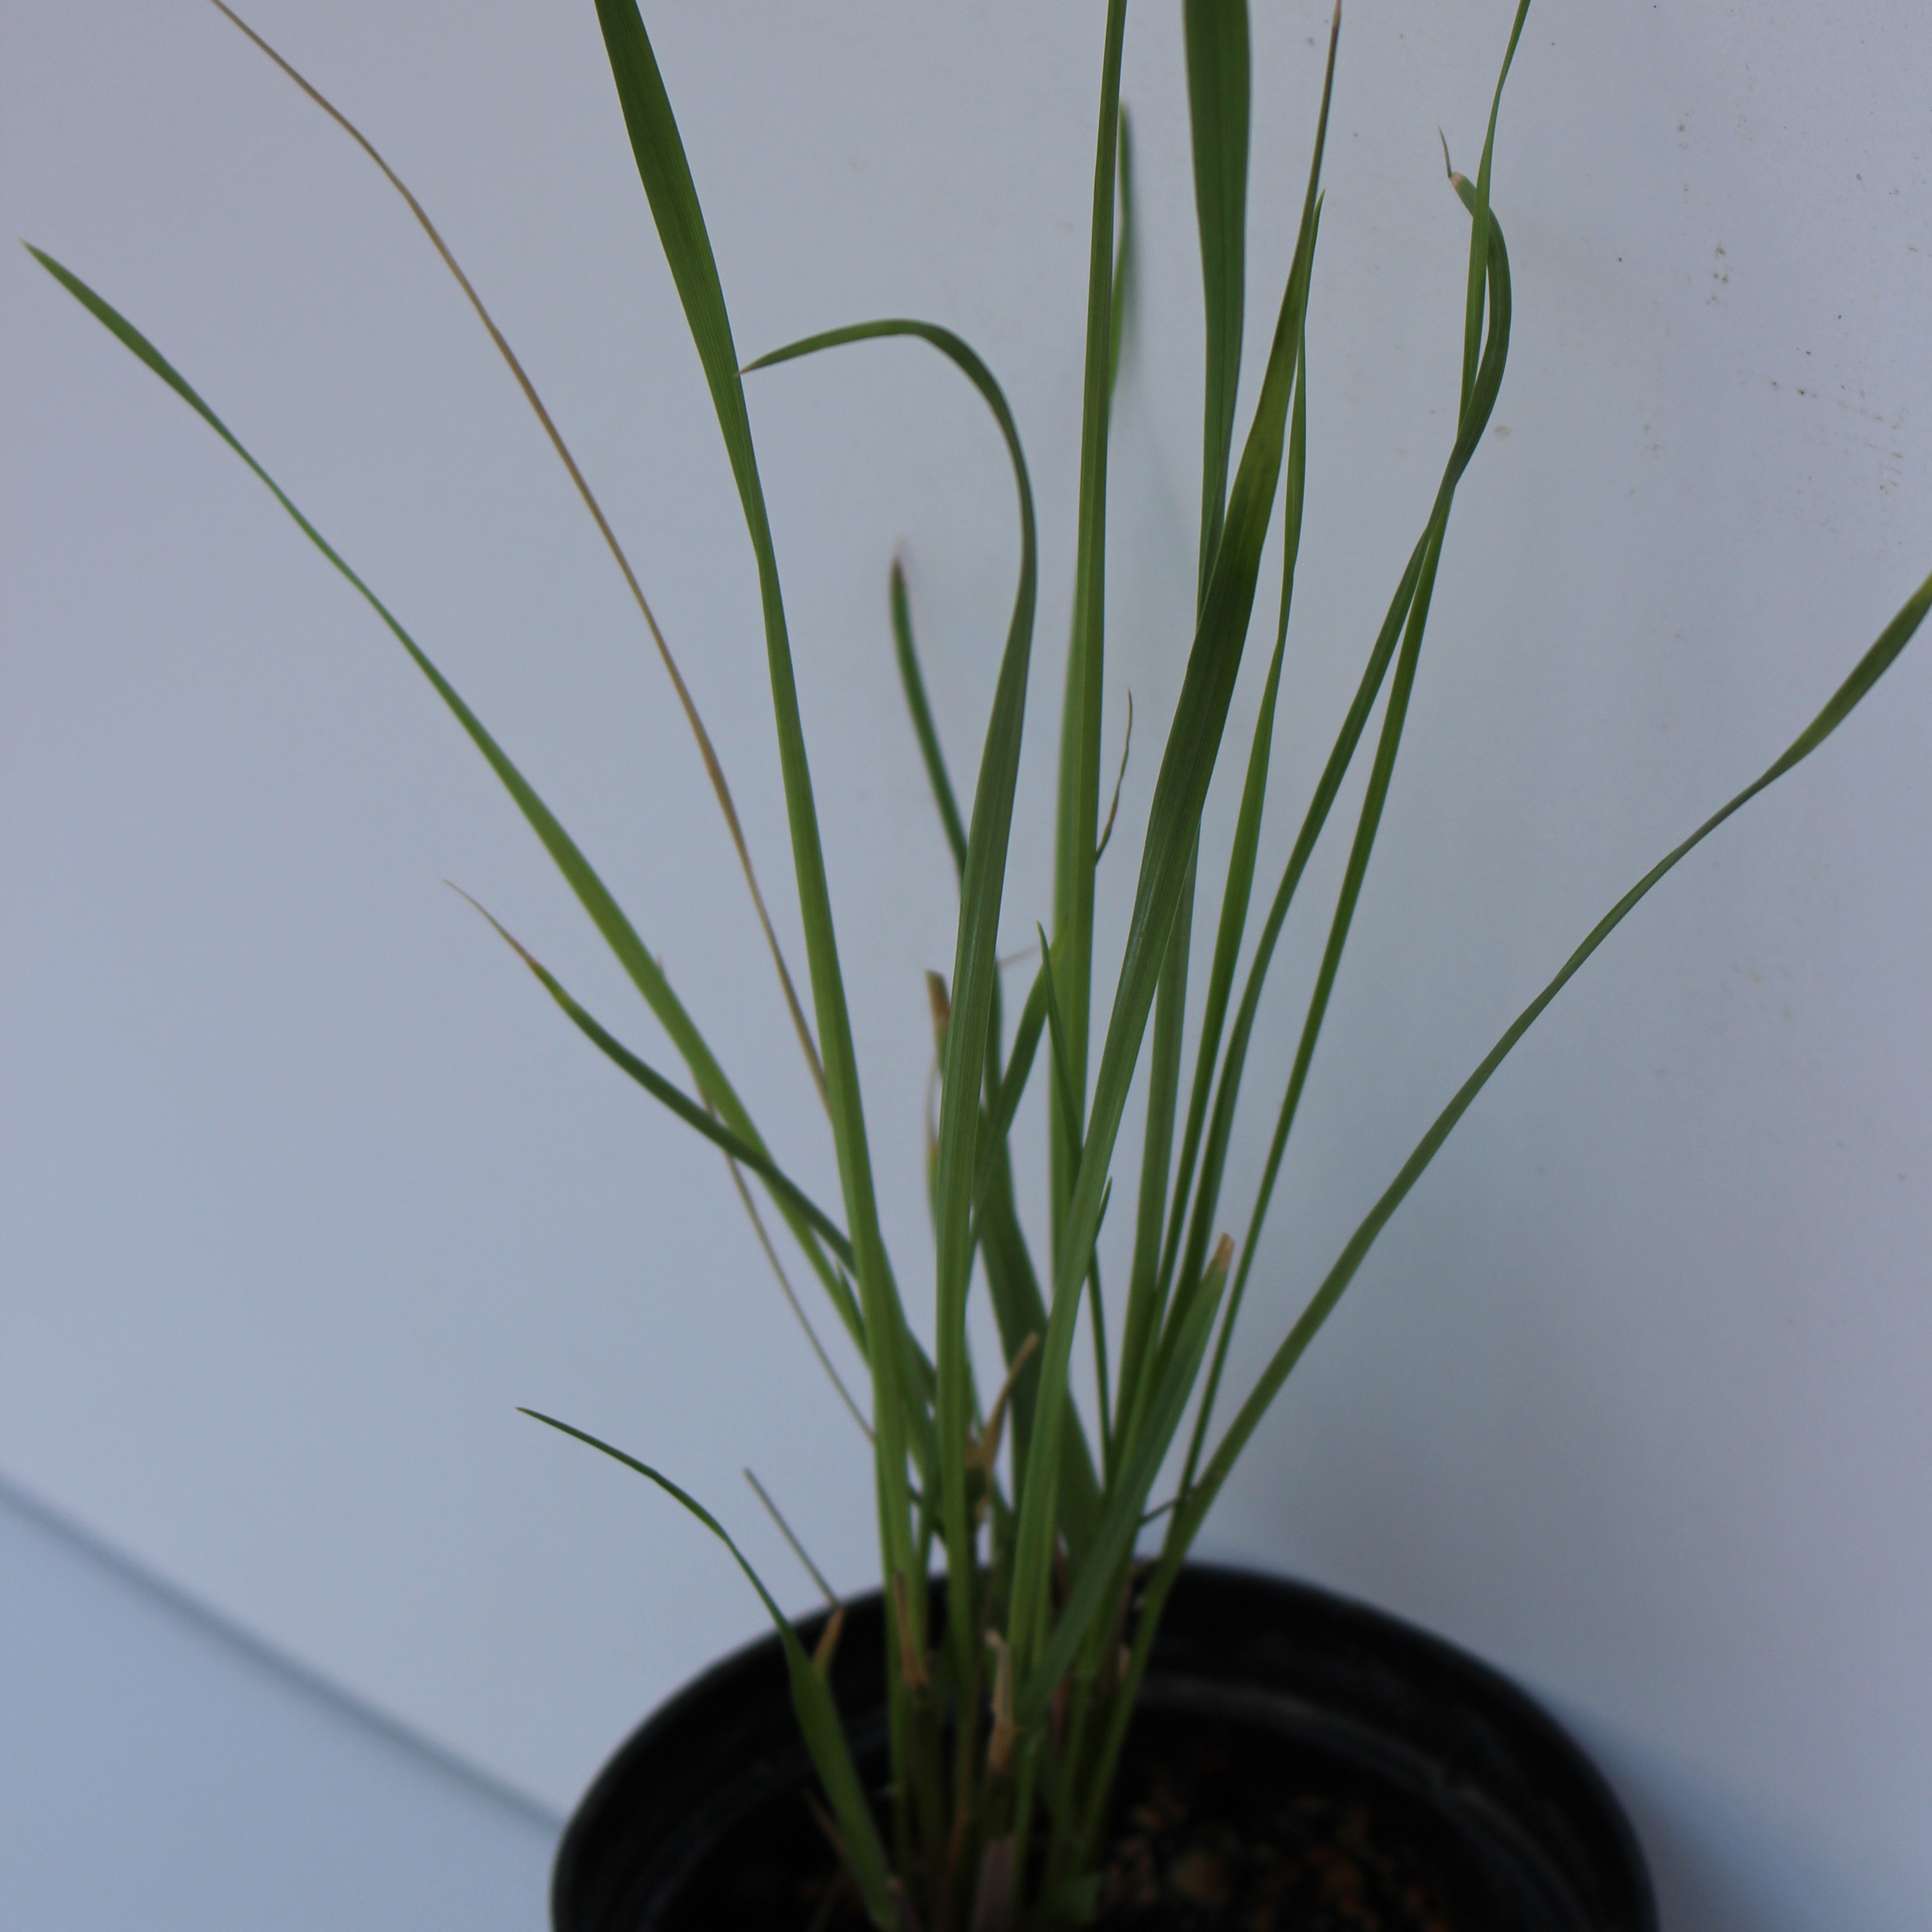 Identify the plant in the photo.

Lolium multiflorum
